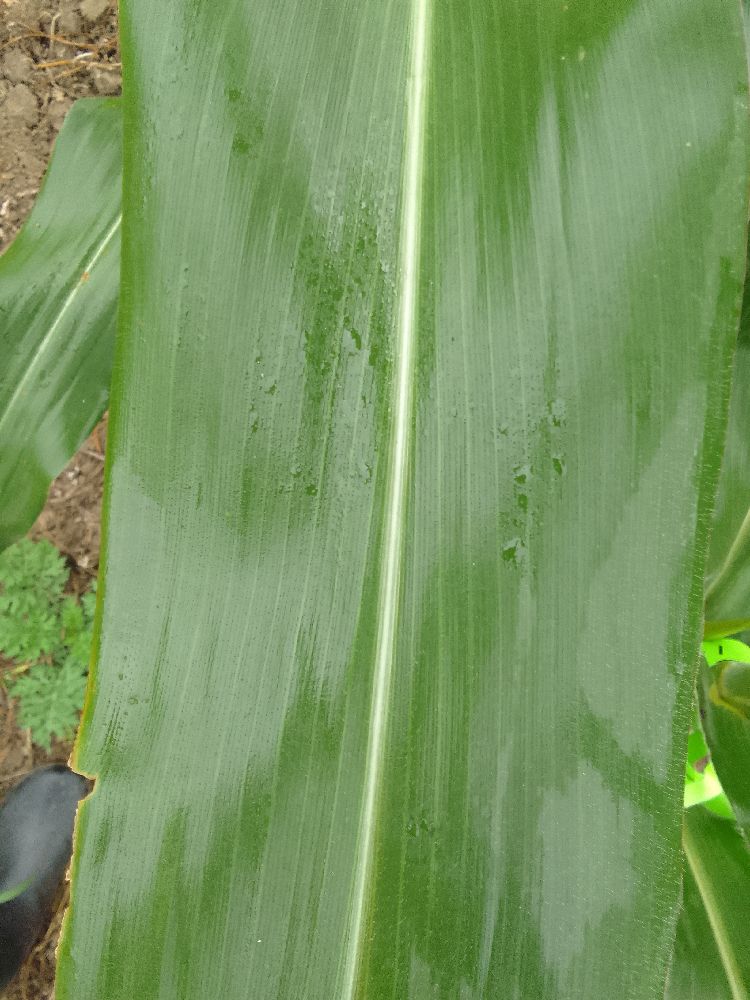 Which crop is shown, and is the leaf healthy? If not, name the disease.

maize, healthy
